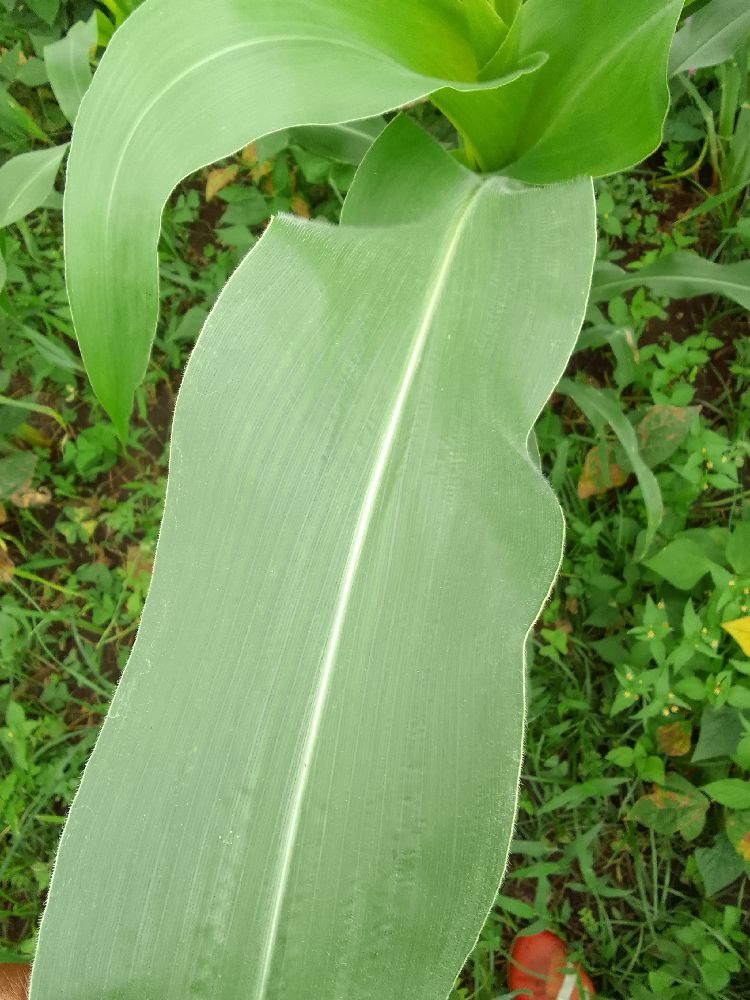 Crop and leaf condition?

maize, healthy
